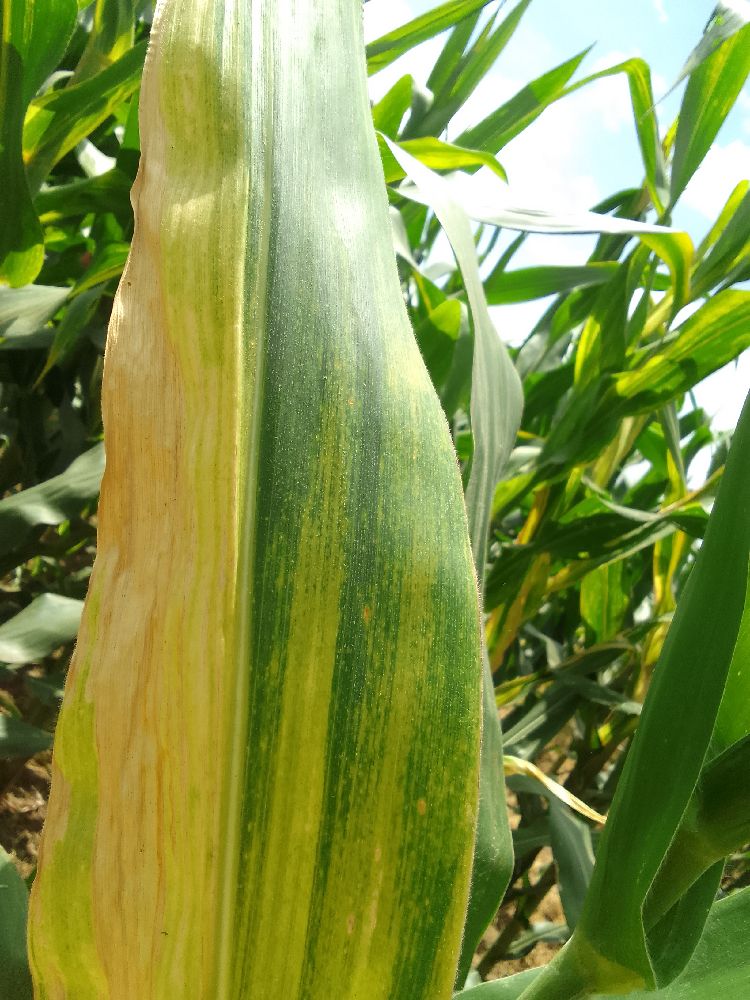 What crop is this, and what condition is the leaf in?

maize, maize lethal necrosis
